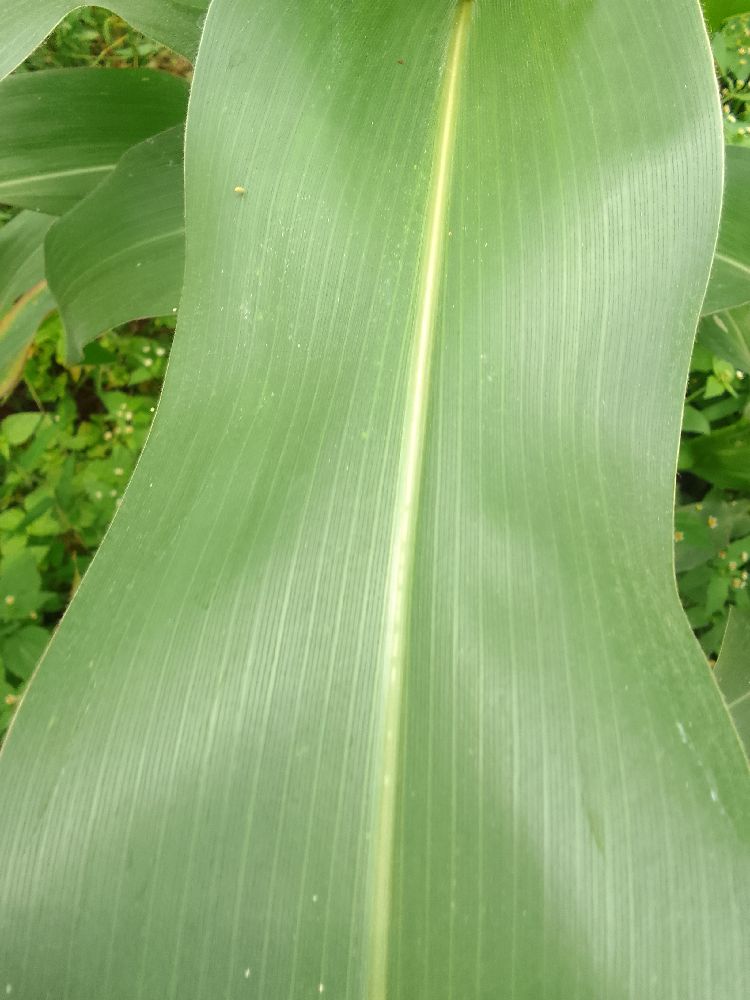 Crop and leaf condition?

maize, healthy
